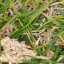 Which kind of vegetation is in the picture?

grass
